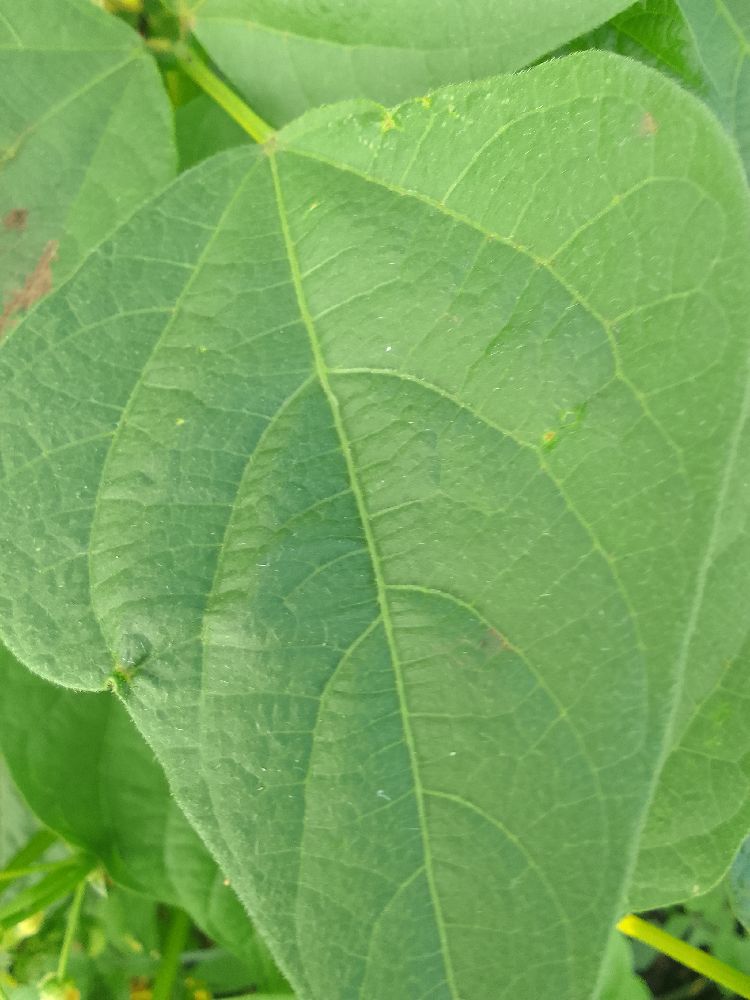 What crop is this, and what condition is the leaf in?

common bean, healthy
